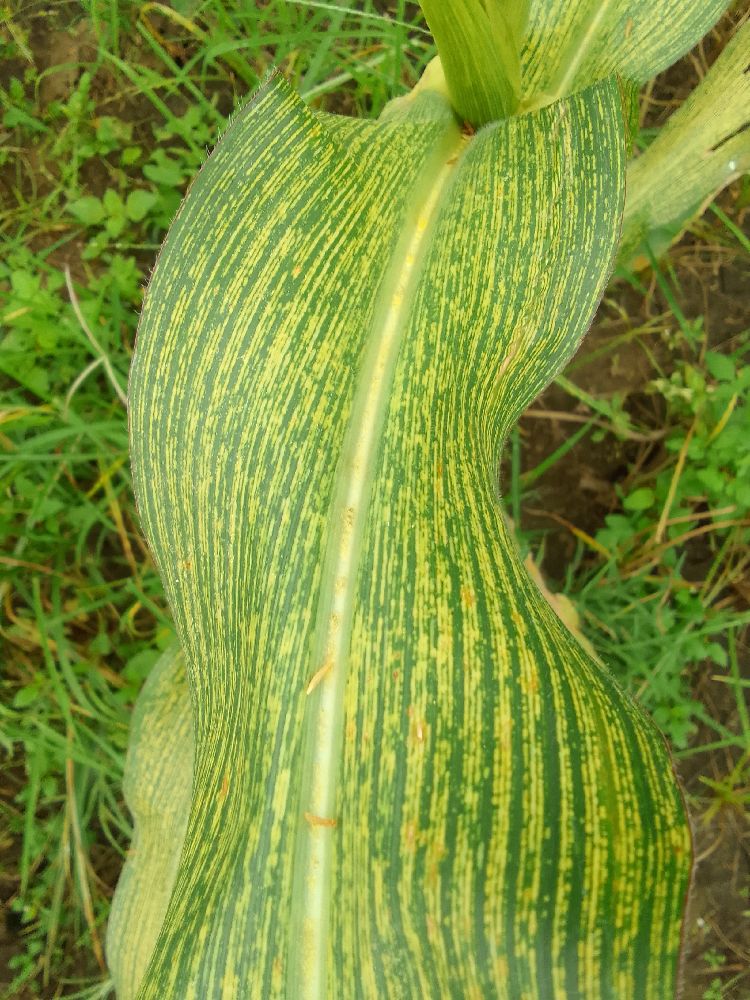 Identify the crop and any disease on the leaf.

maize, maize streak virus
